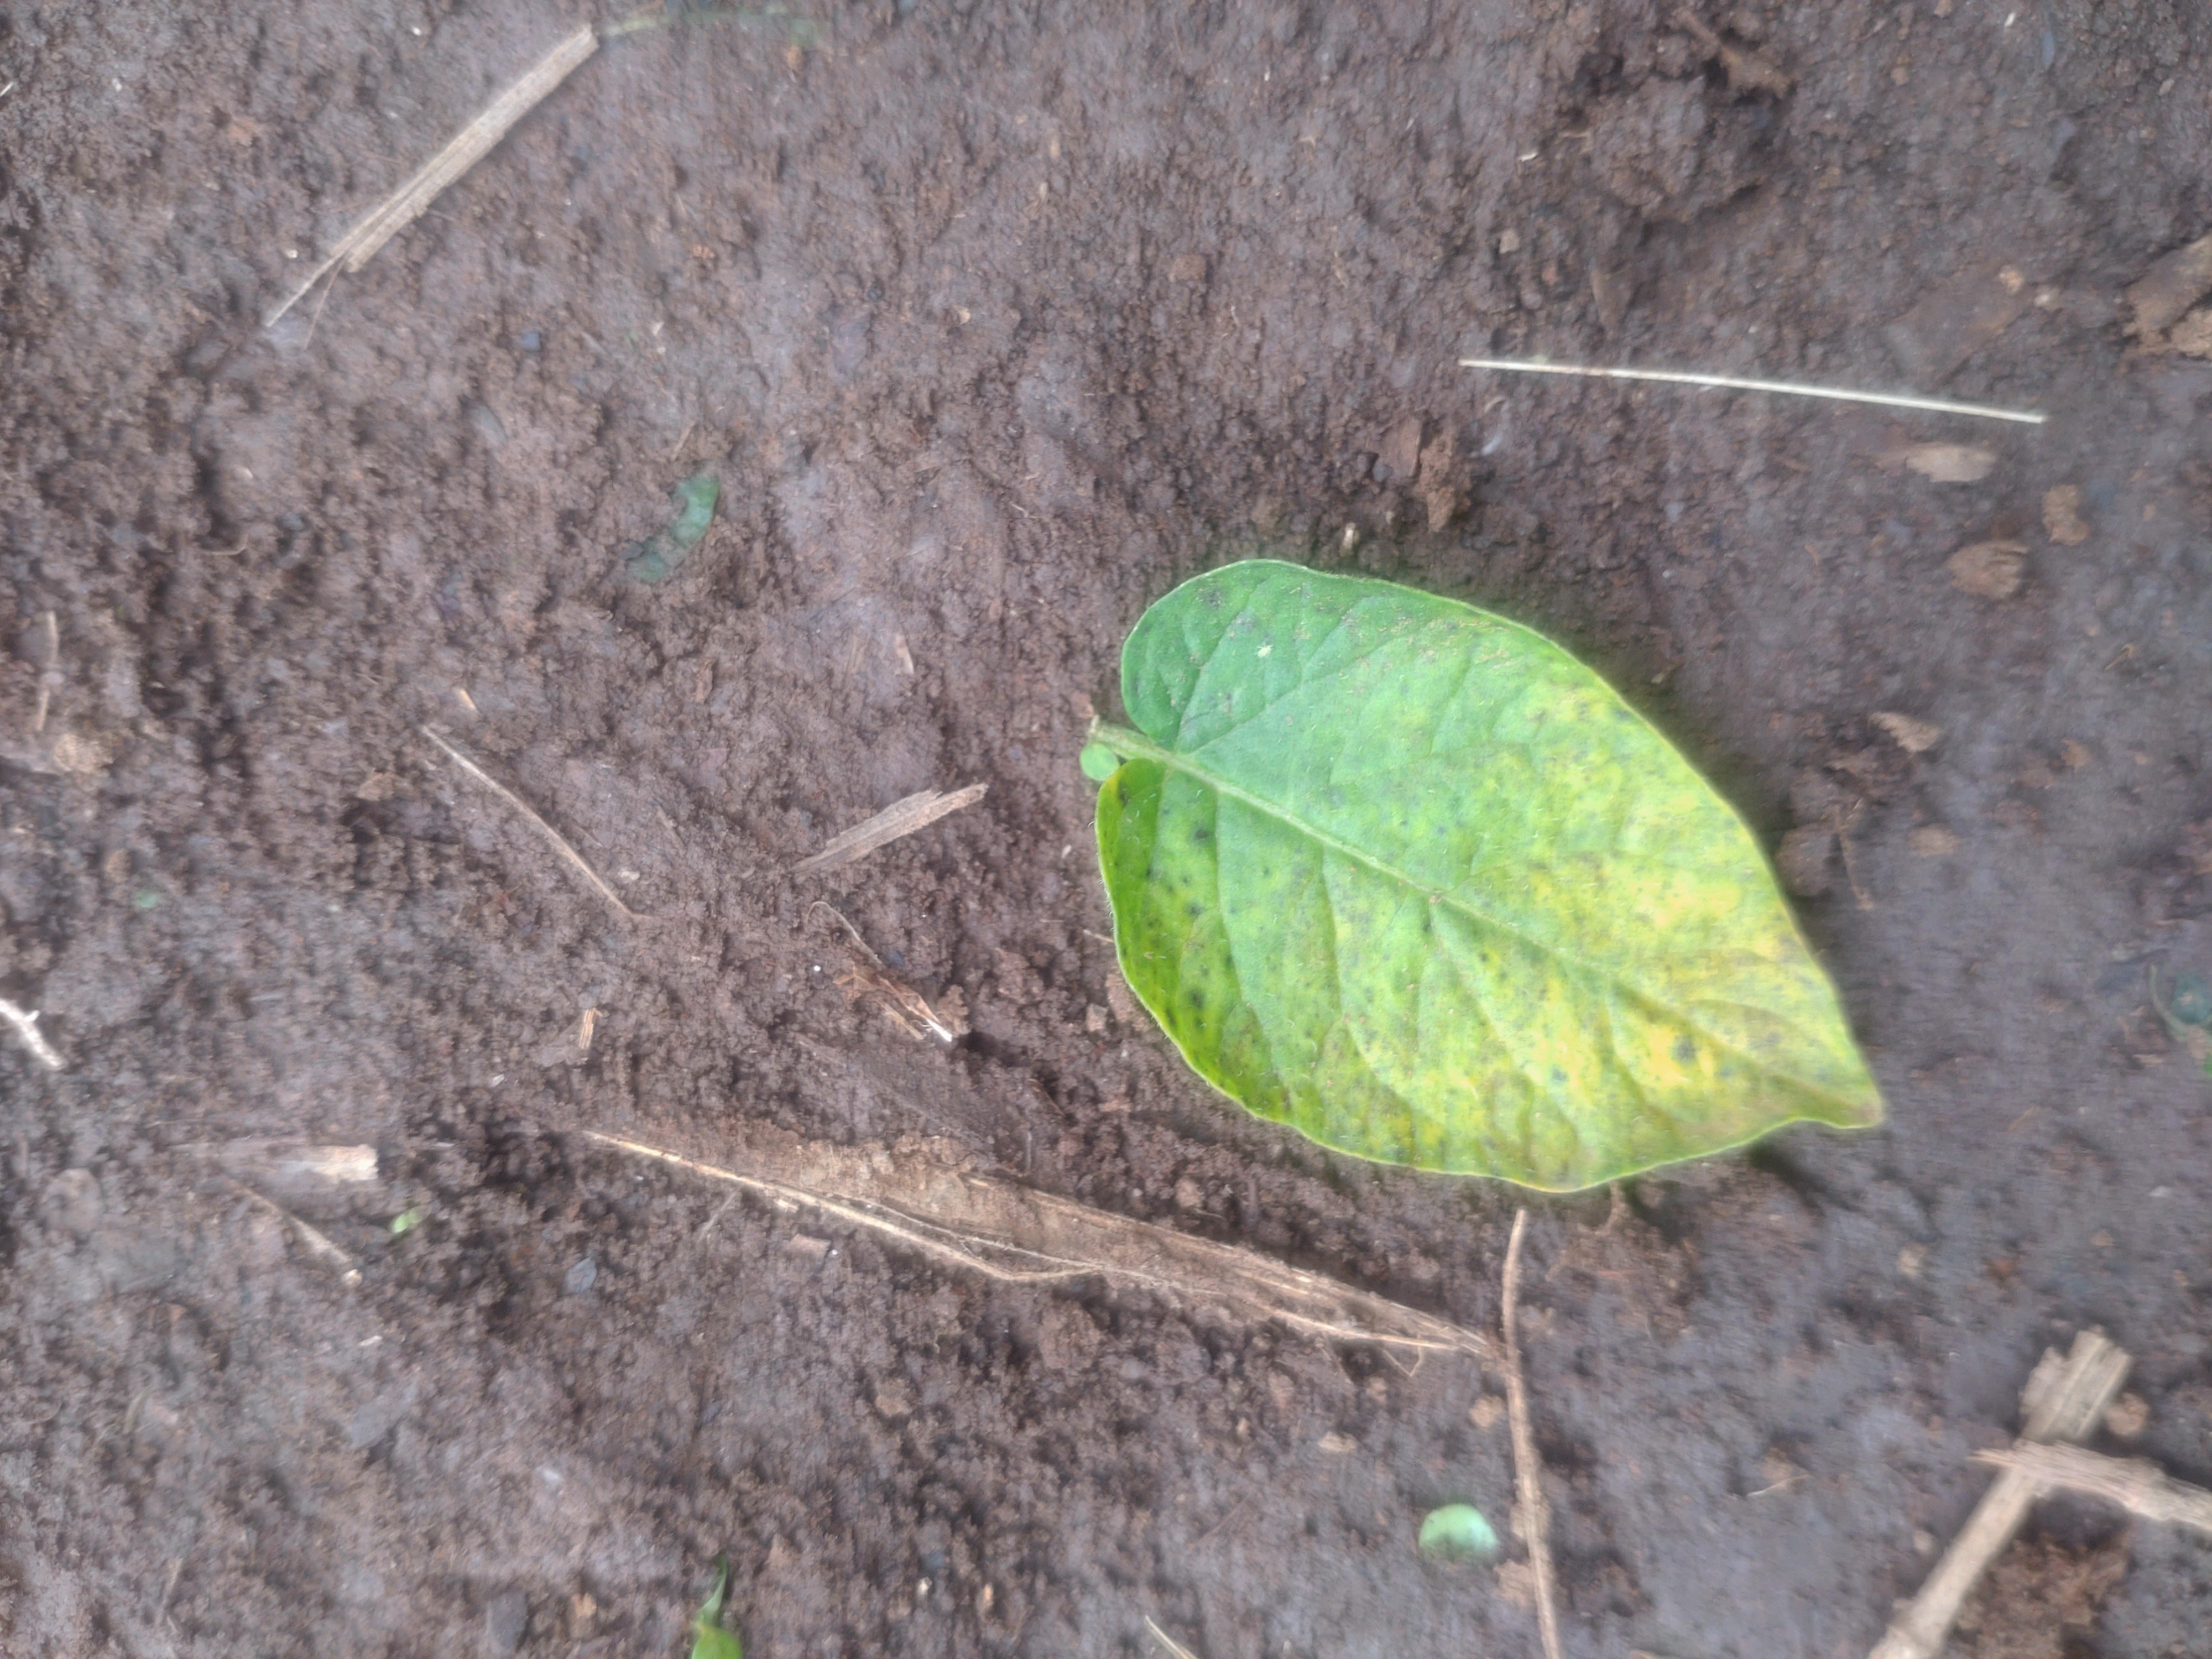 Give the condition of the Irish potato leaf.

late blight
